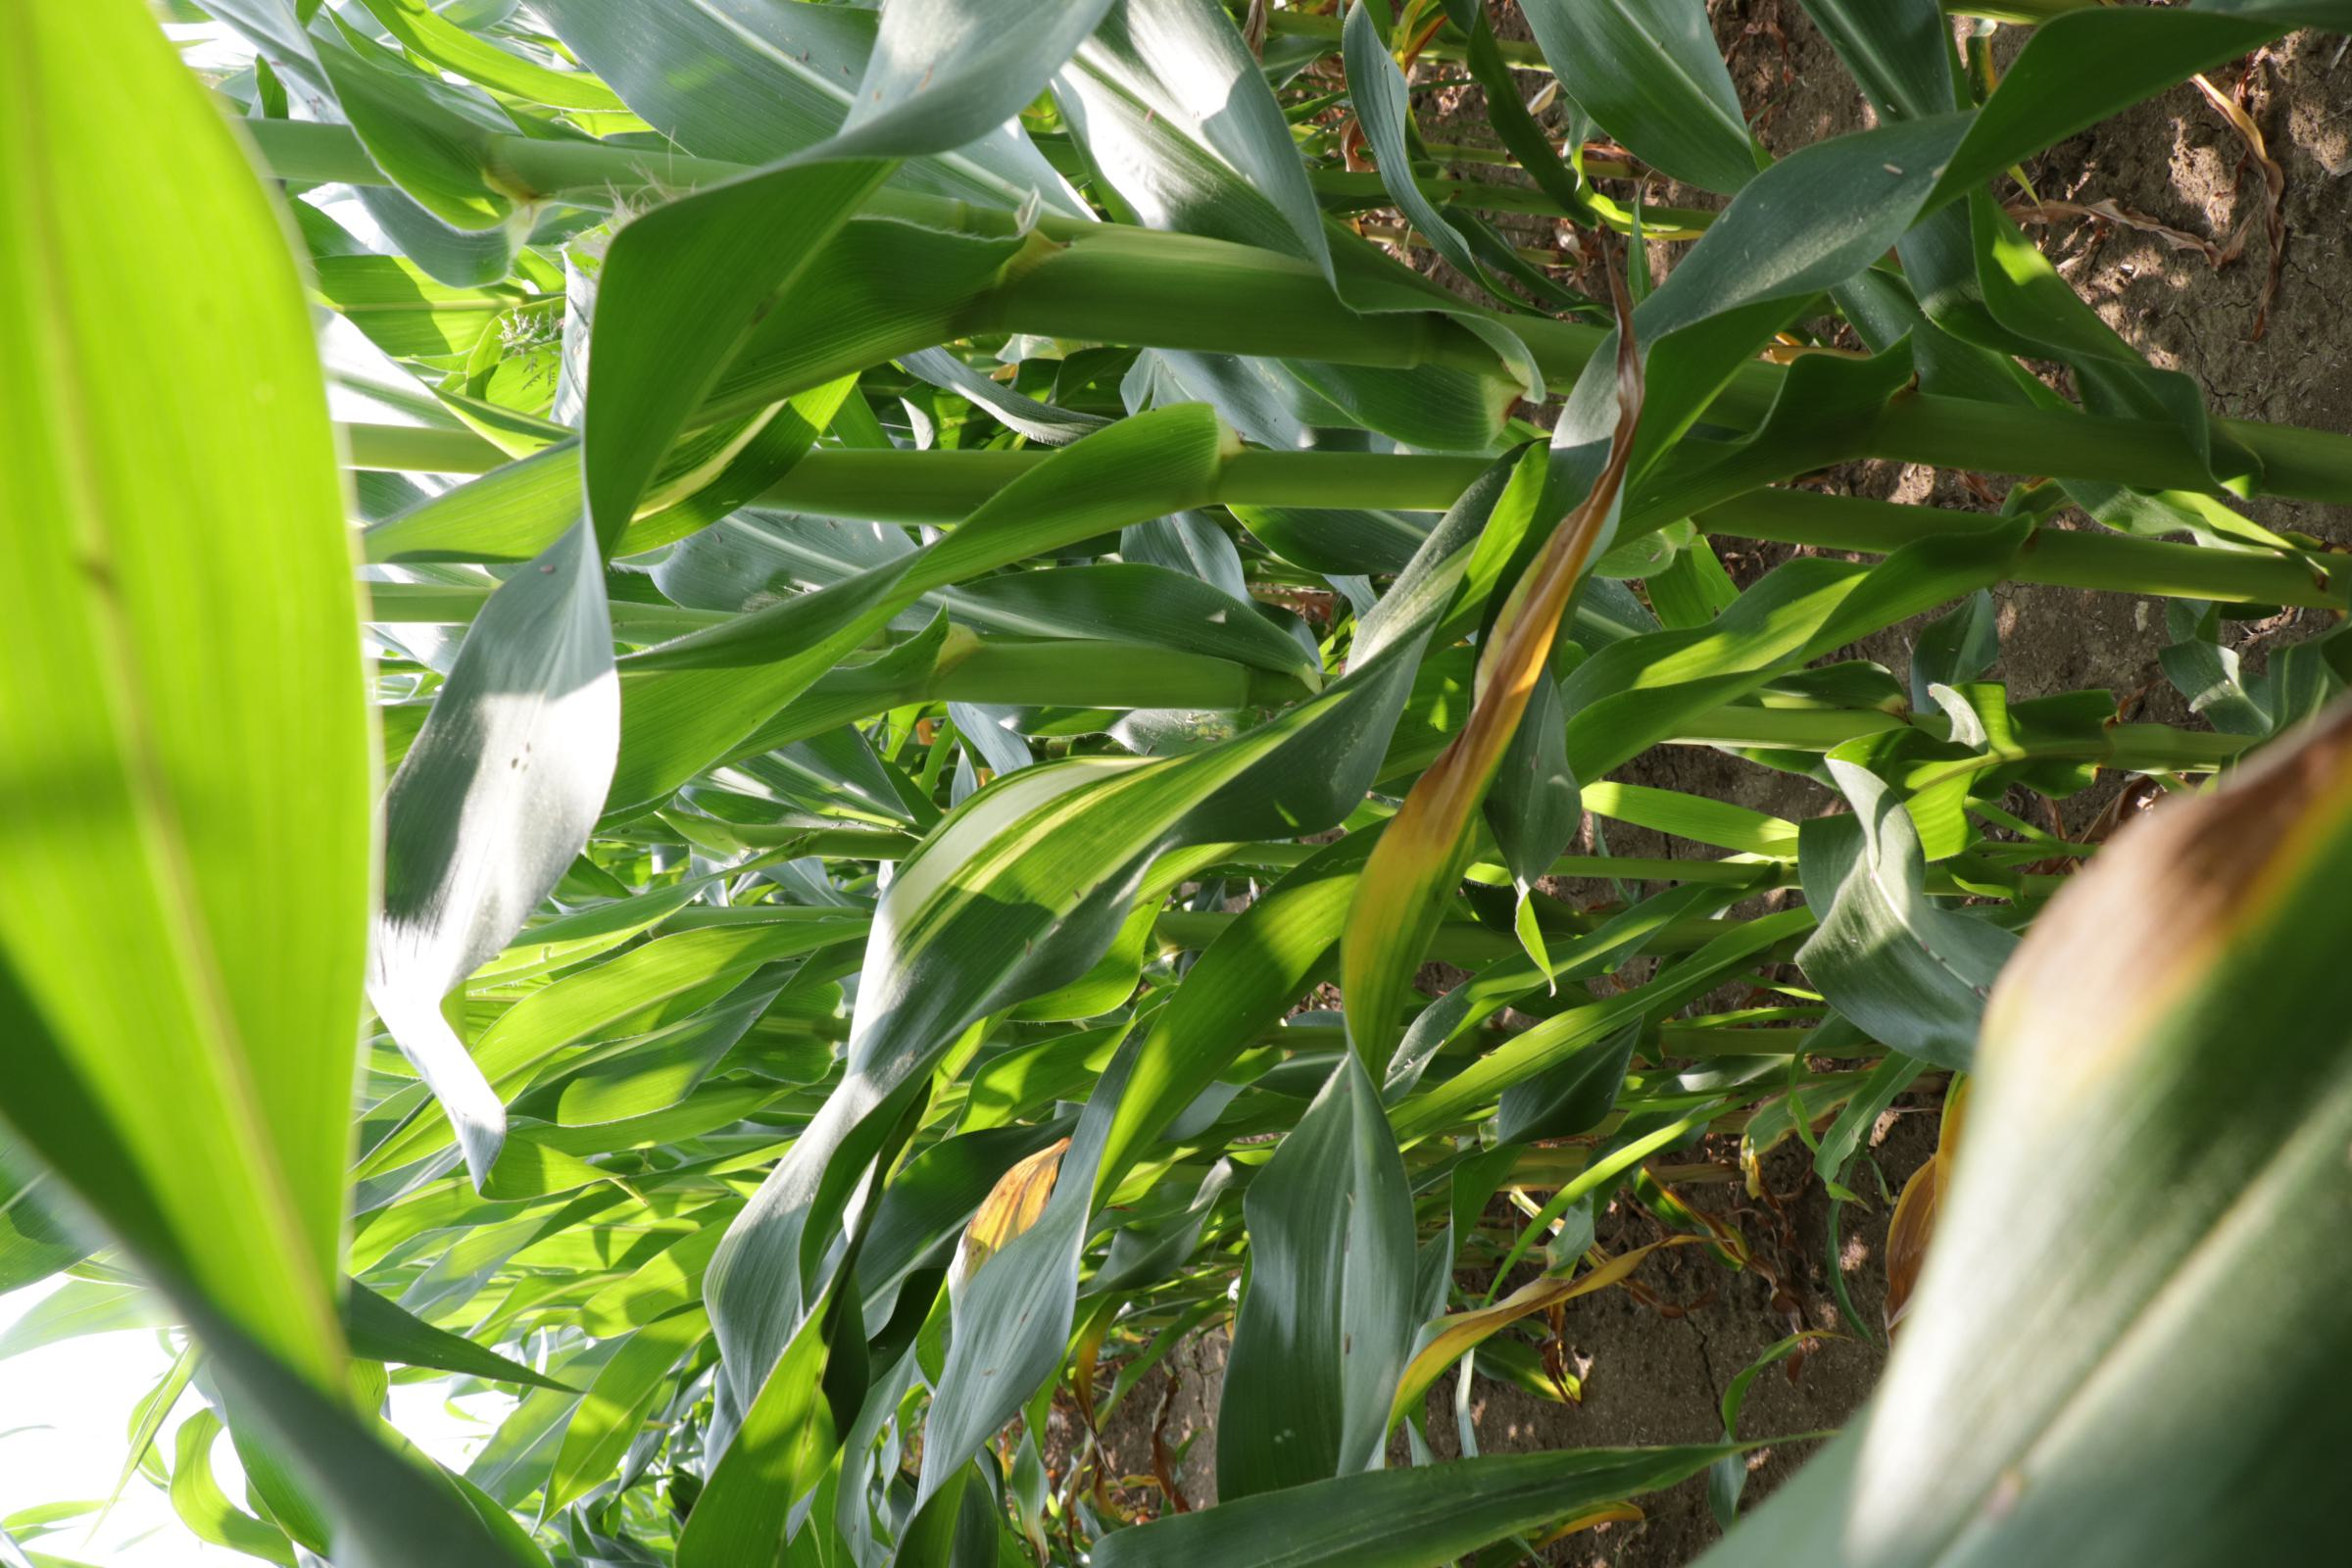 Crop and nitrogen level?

maize, reduced nitrogen fertilisation
